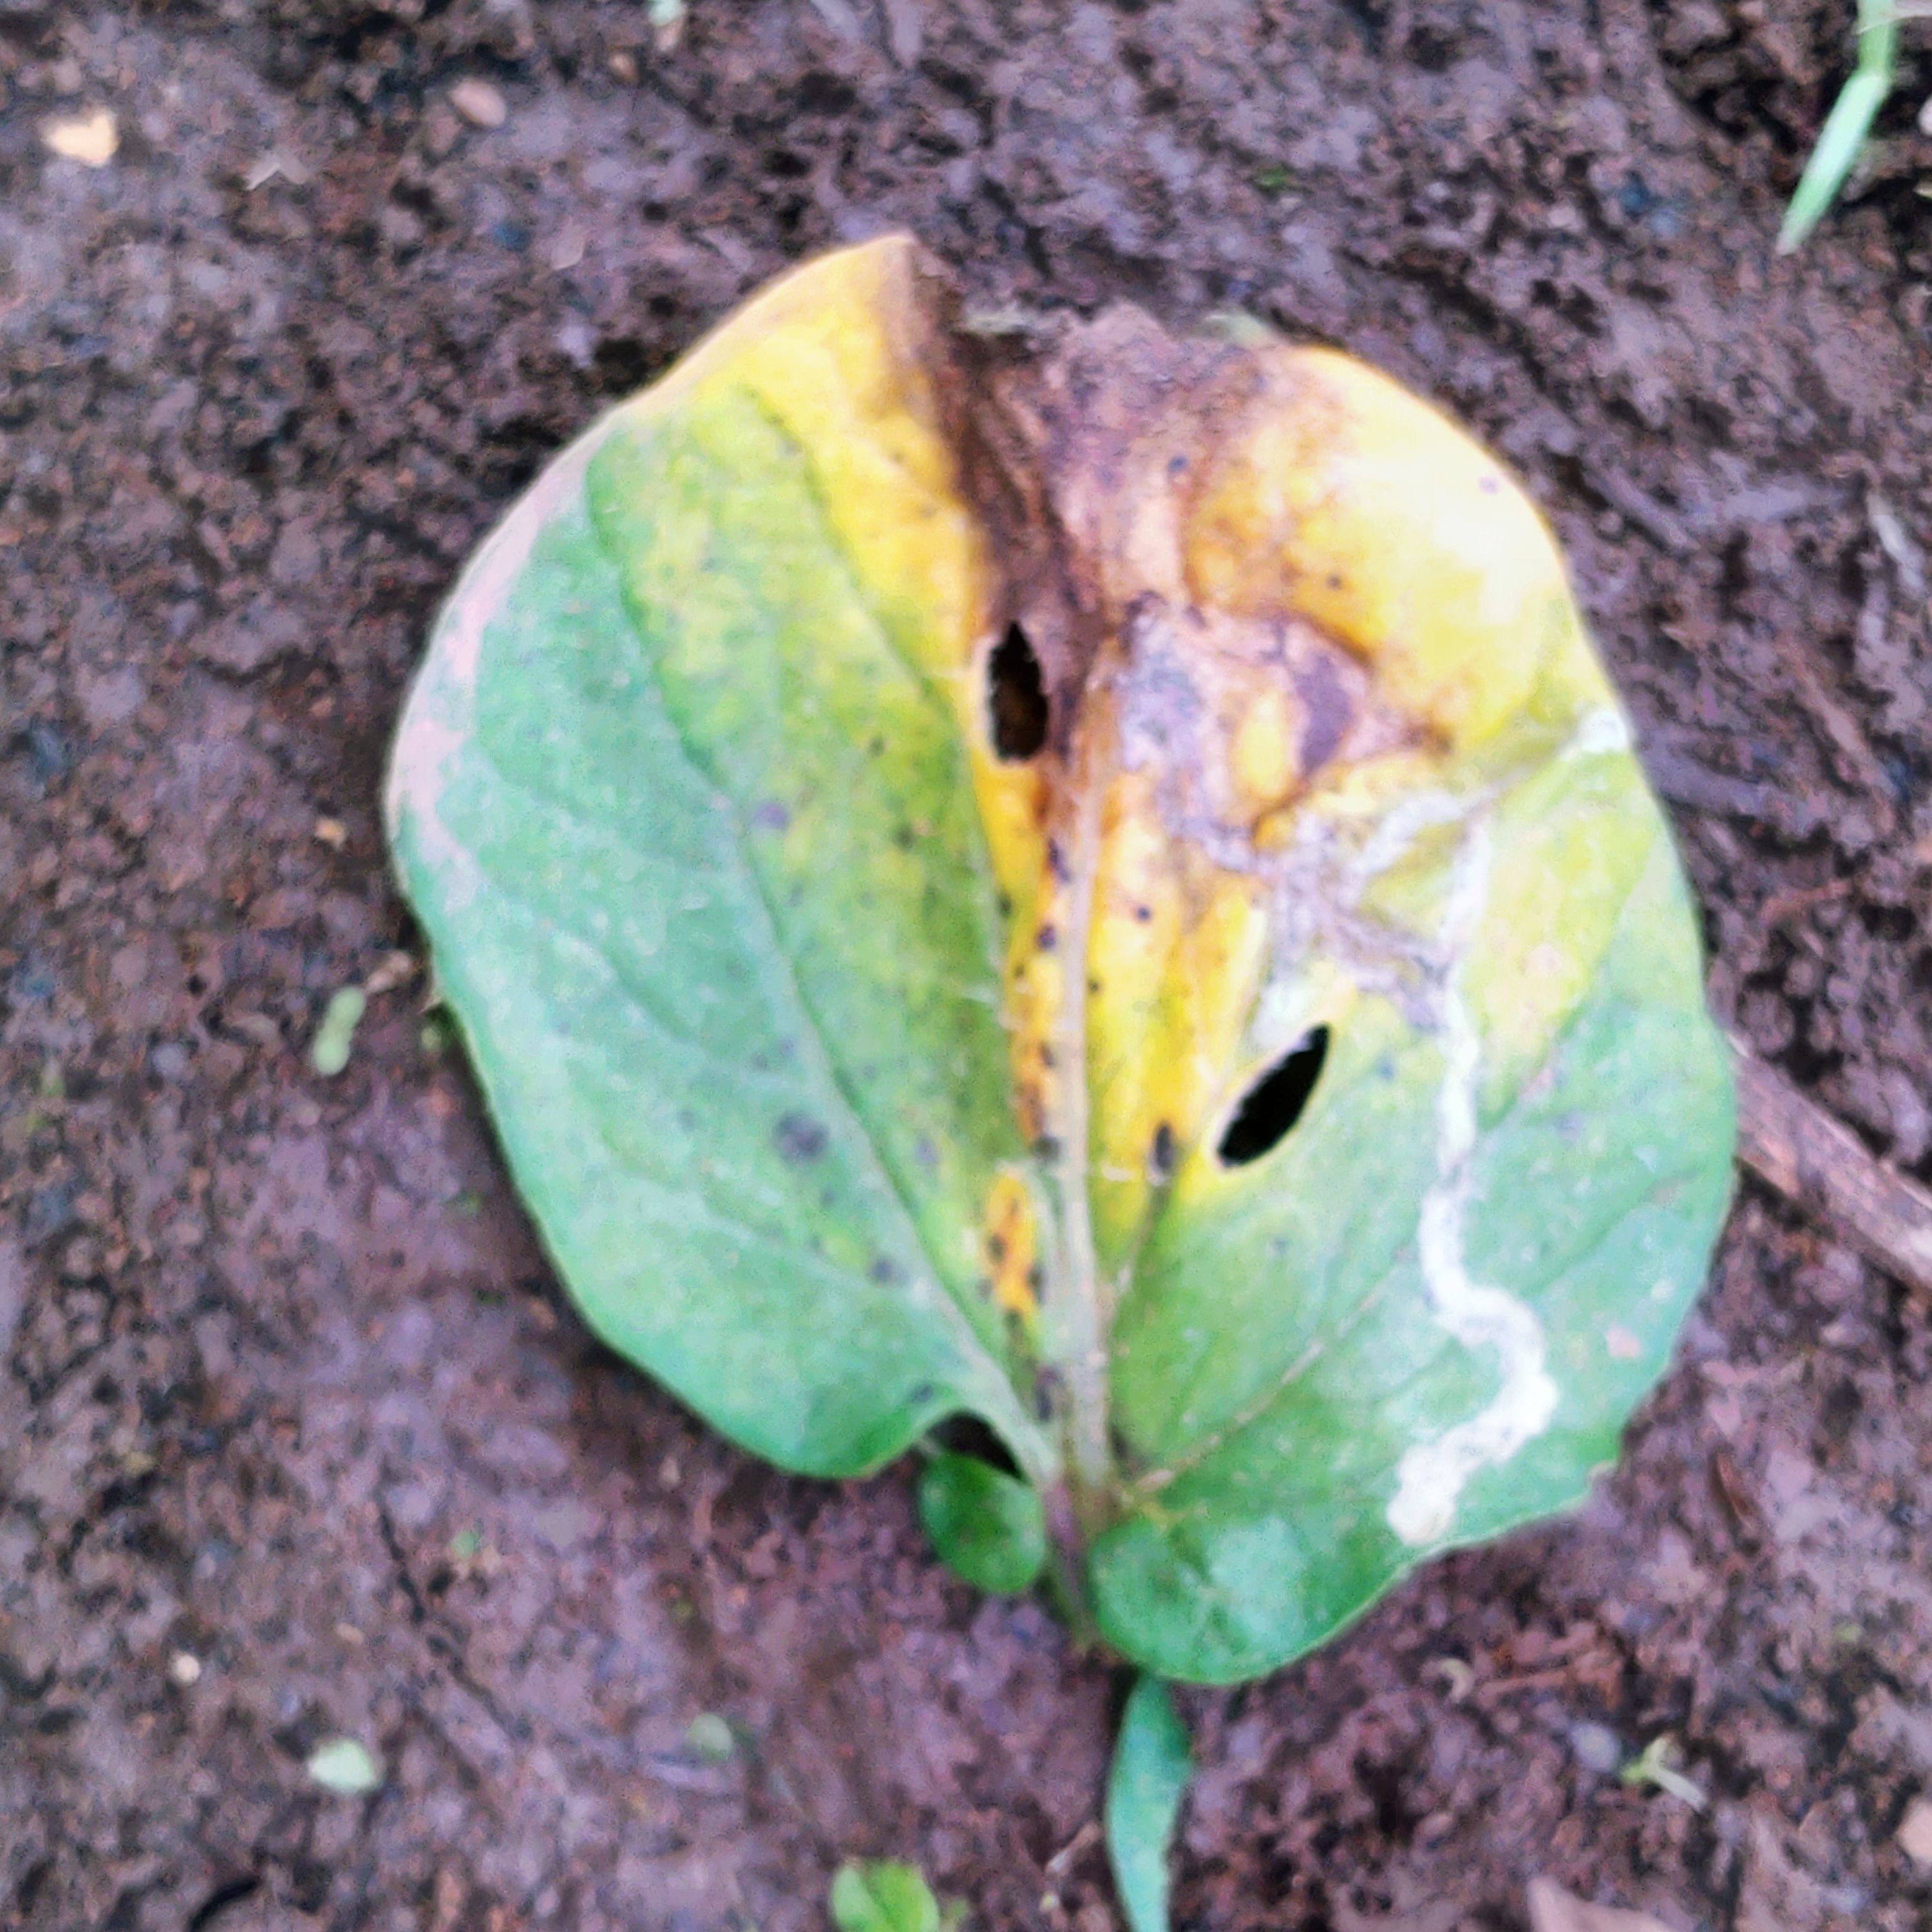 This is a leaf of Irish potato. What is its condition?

late blight
